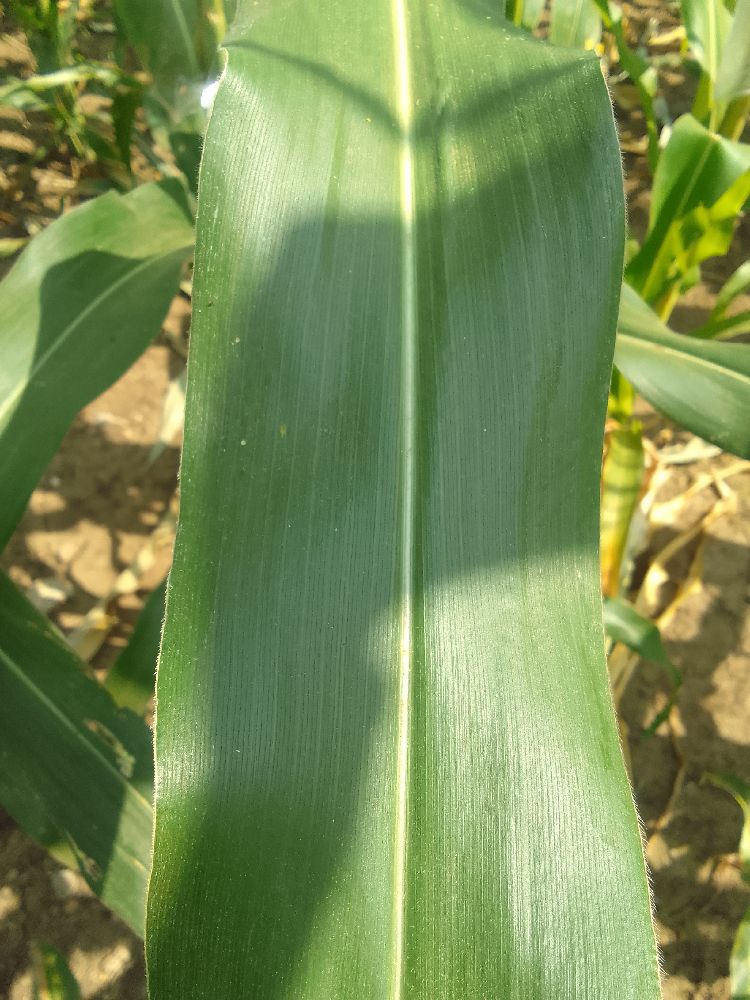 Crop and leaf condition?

maize, healthy
